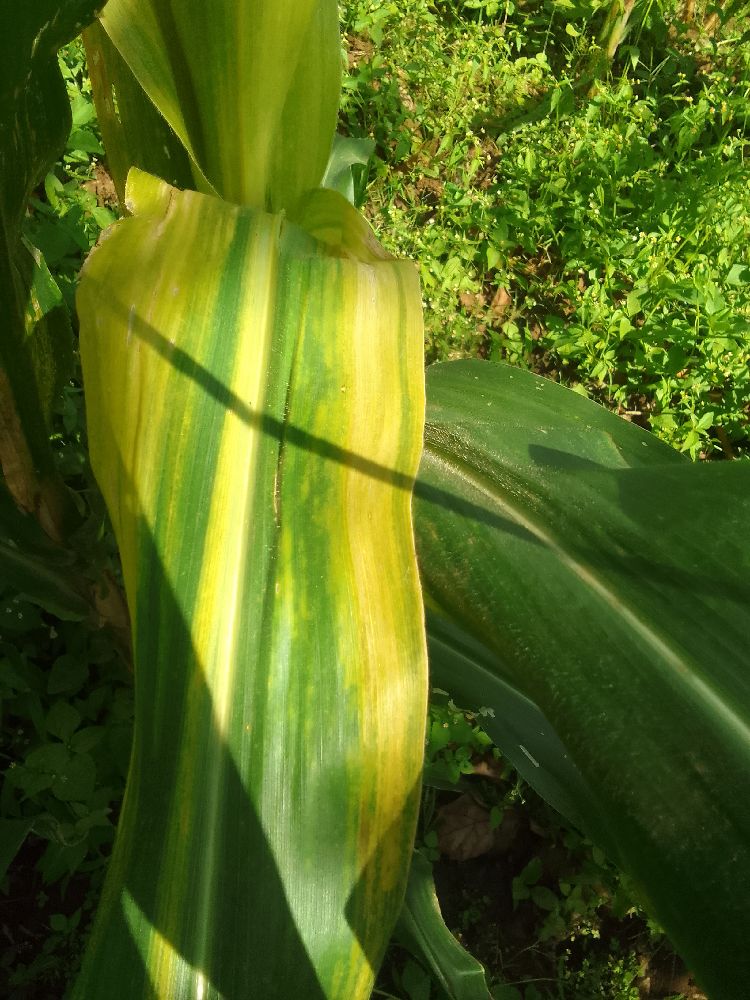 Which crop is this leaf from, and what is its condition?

maize, maize lethal necrosis
